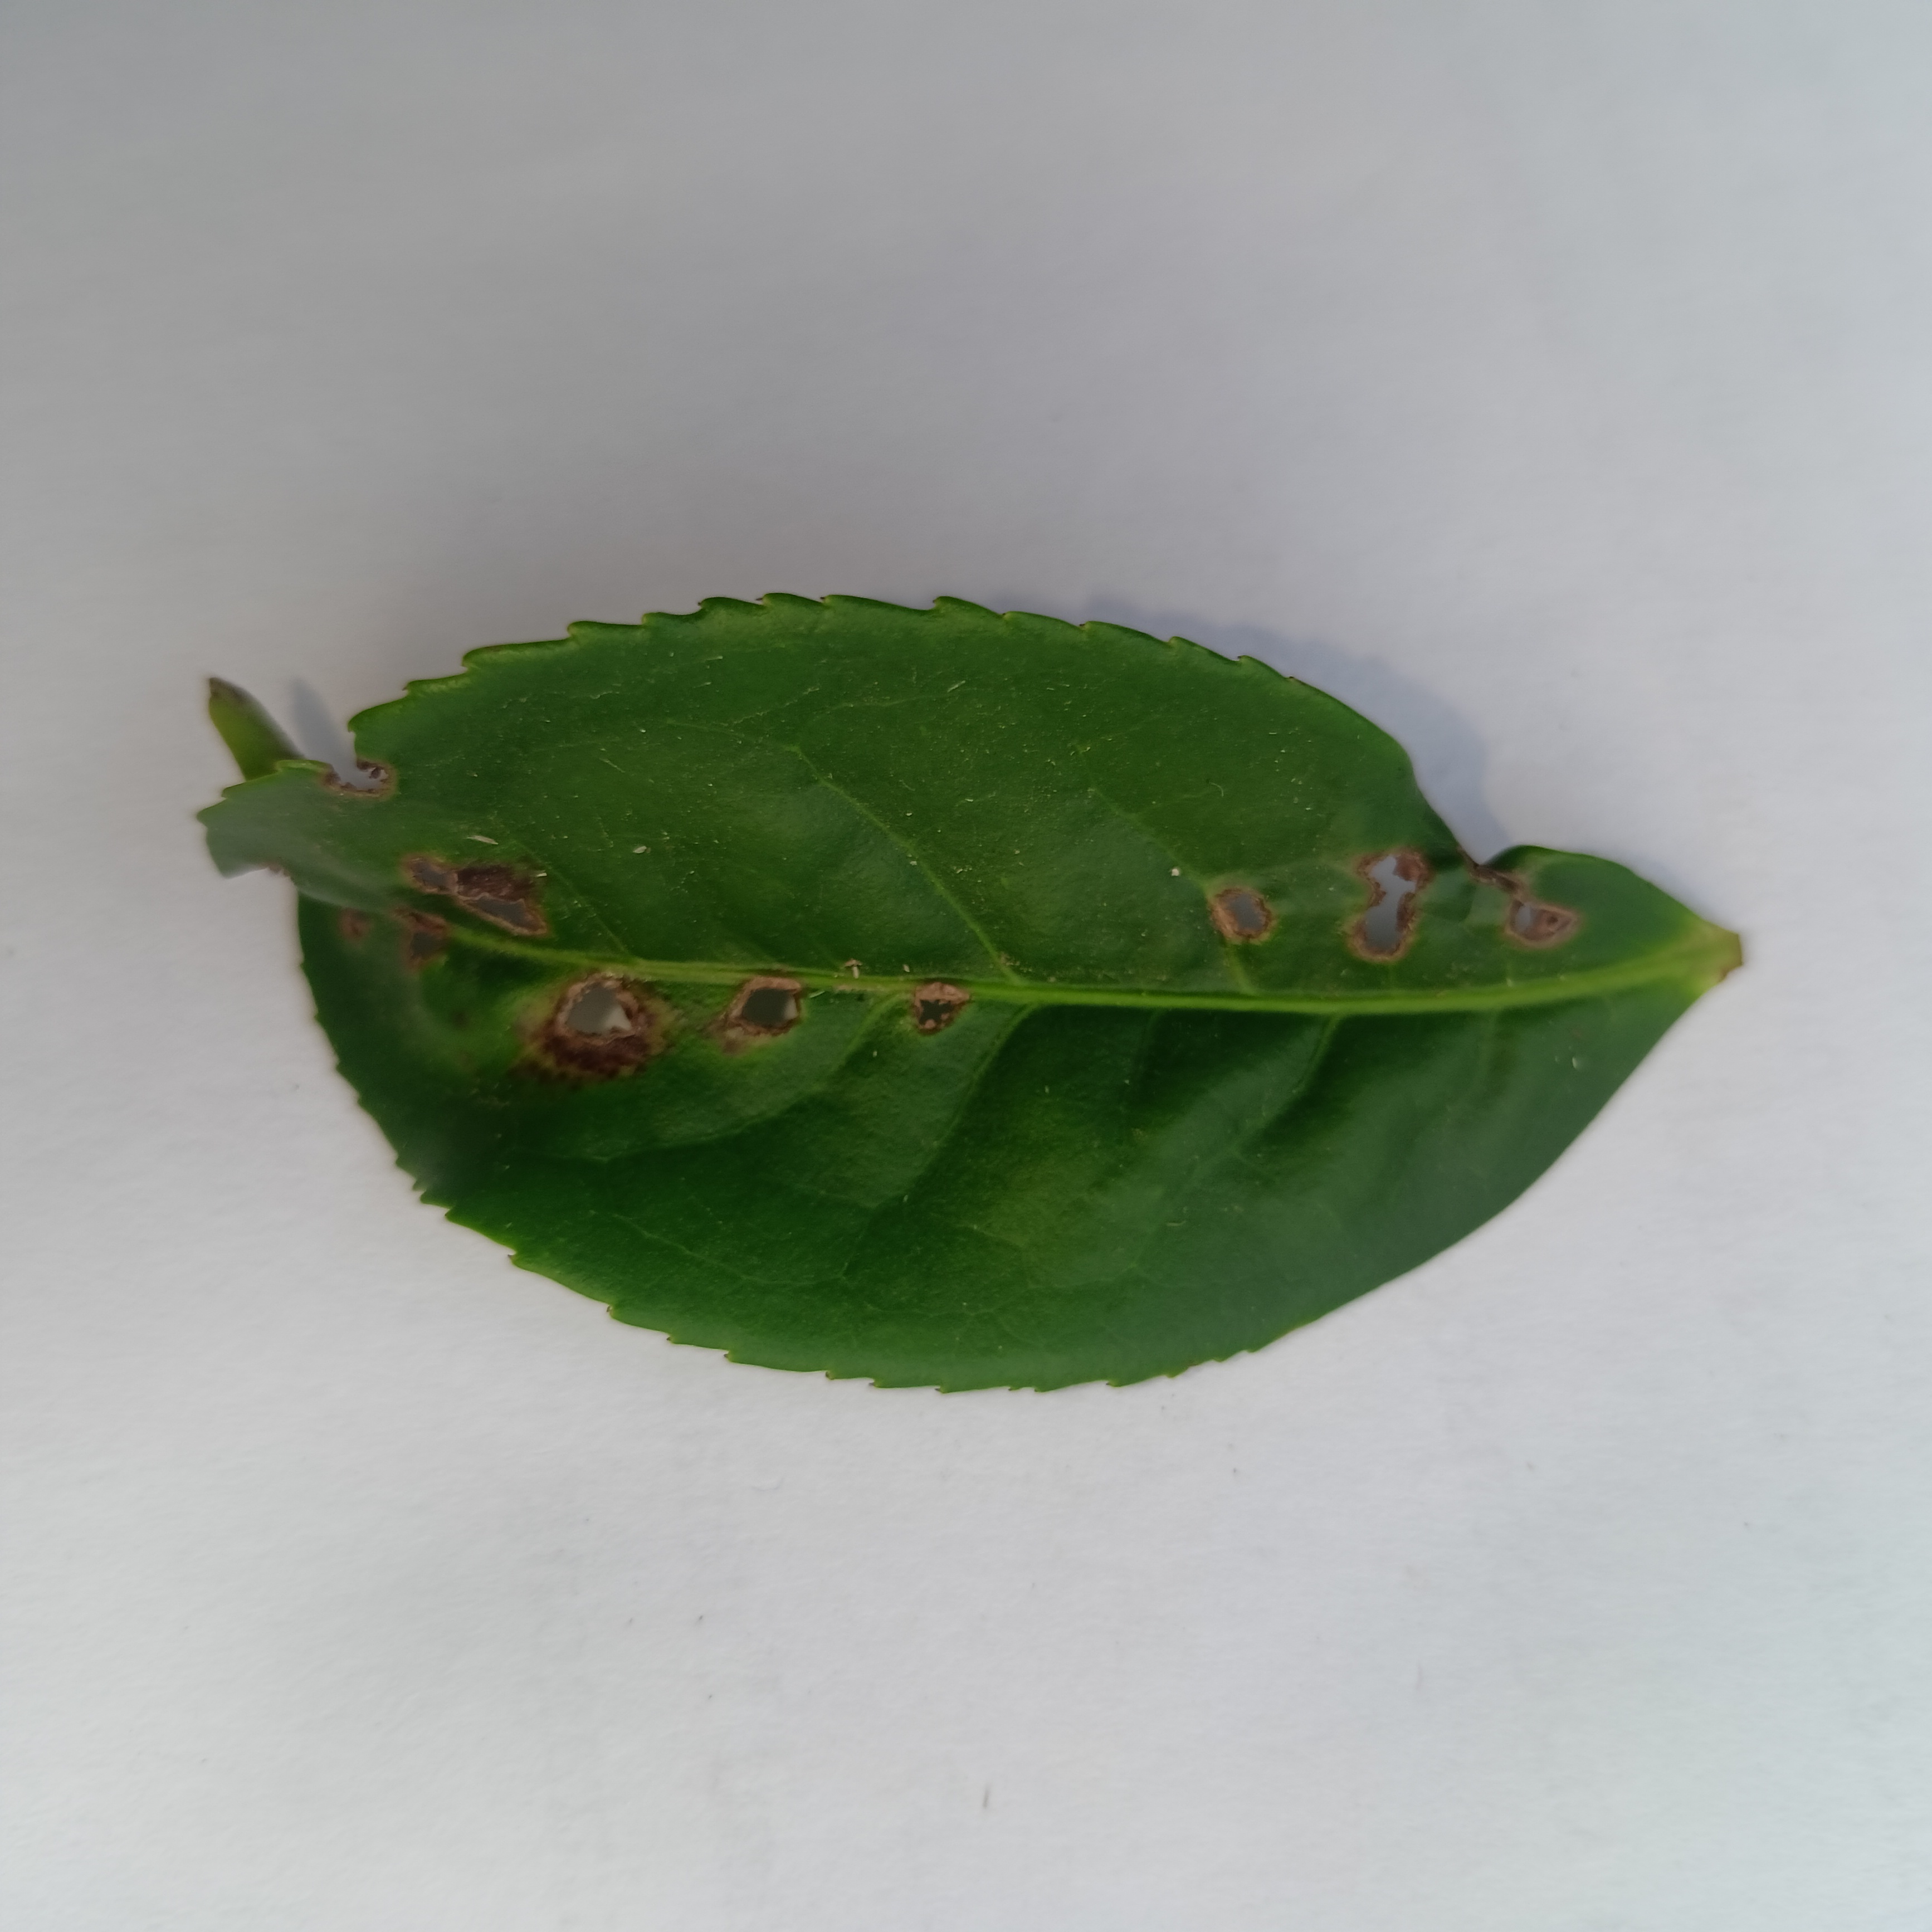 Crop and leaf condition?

tea, helopeltis
